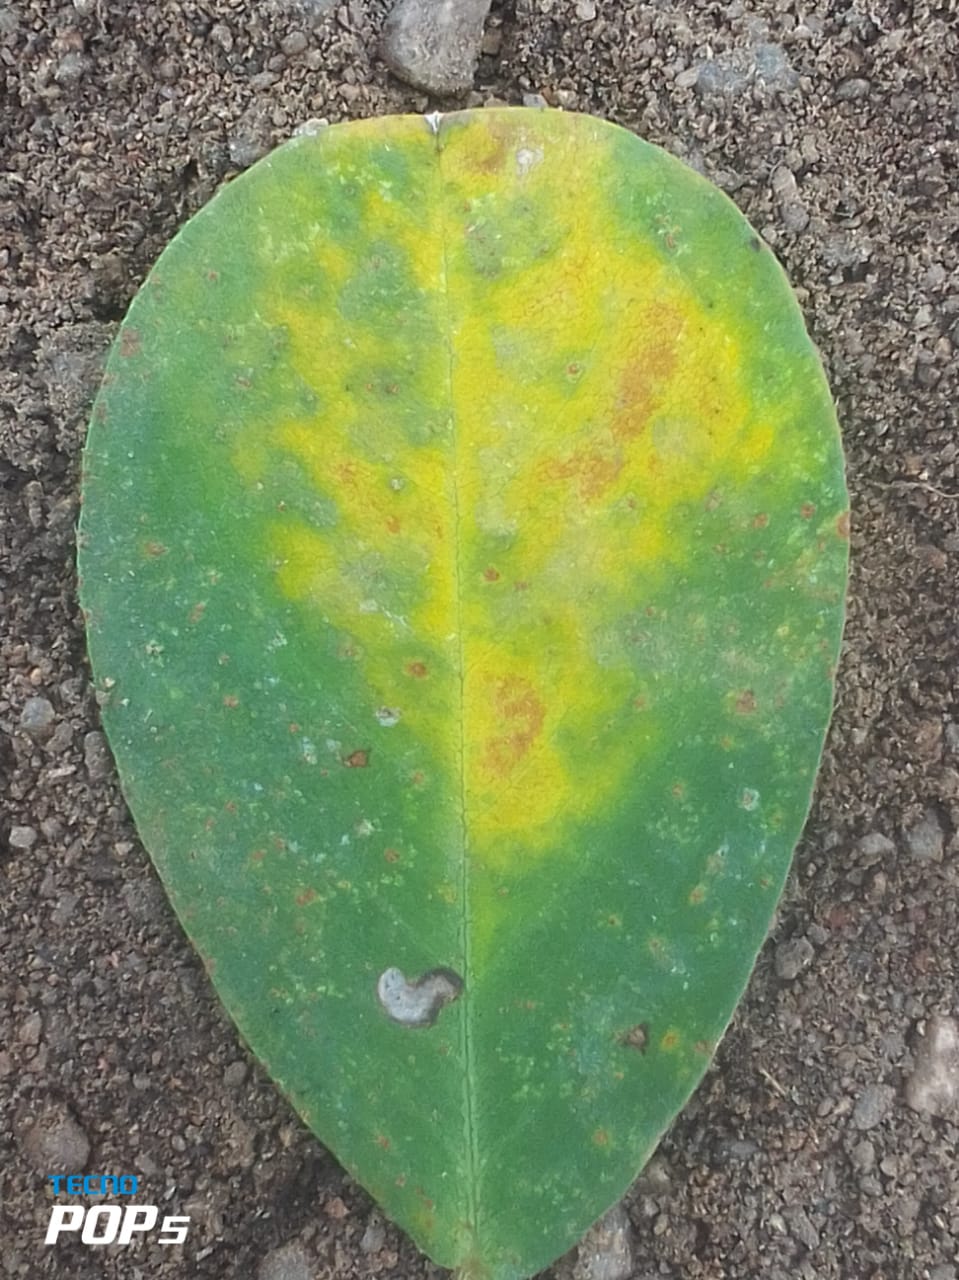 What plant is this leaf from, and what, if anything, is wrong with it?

peanut, groundnut rosette virus
